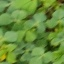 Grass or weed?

unstructured weed
